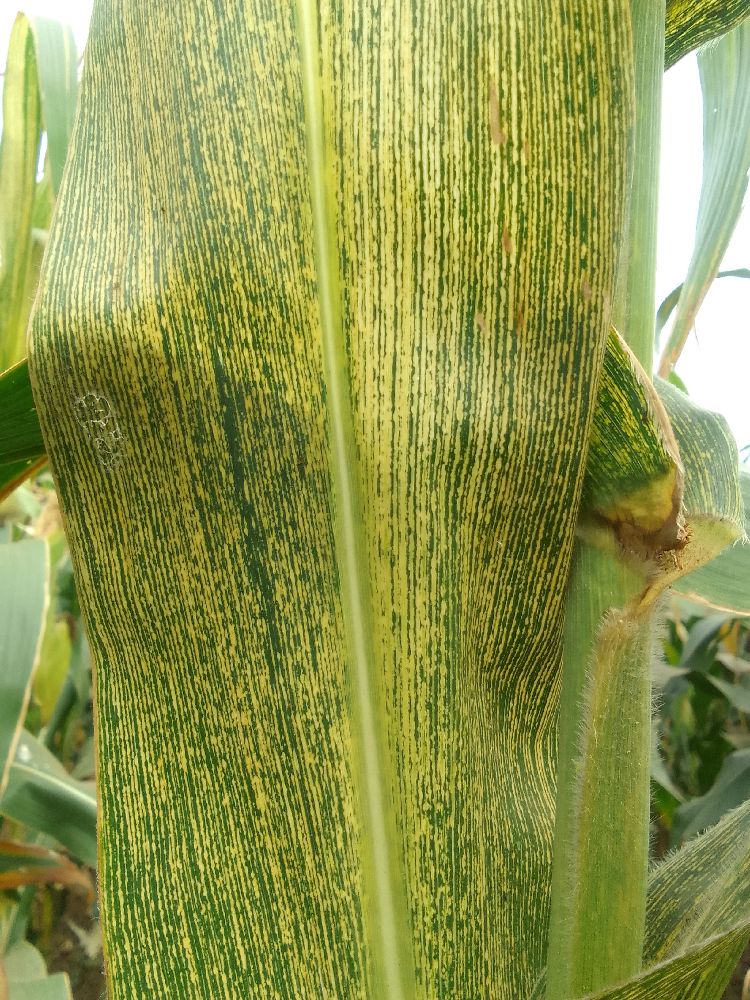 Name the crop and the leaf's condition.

maize, maize streak virus
